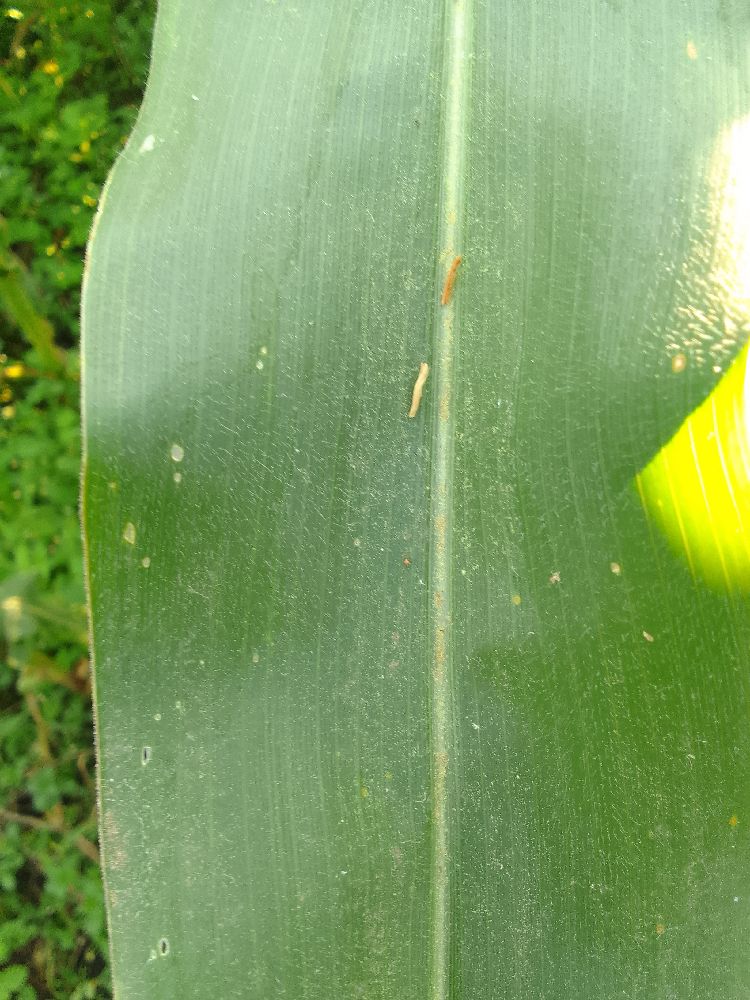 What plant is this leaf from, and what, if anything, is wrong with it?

maize, healthy
